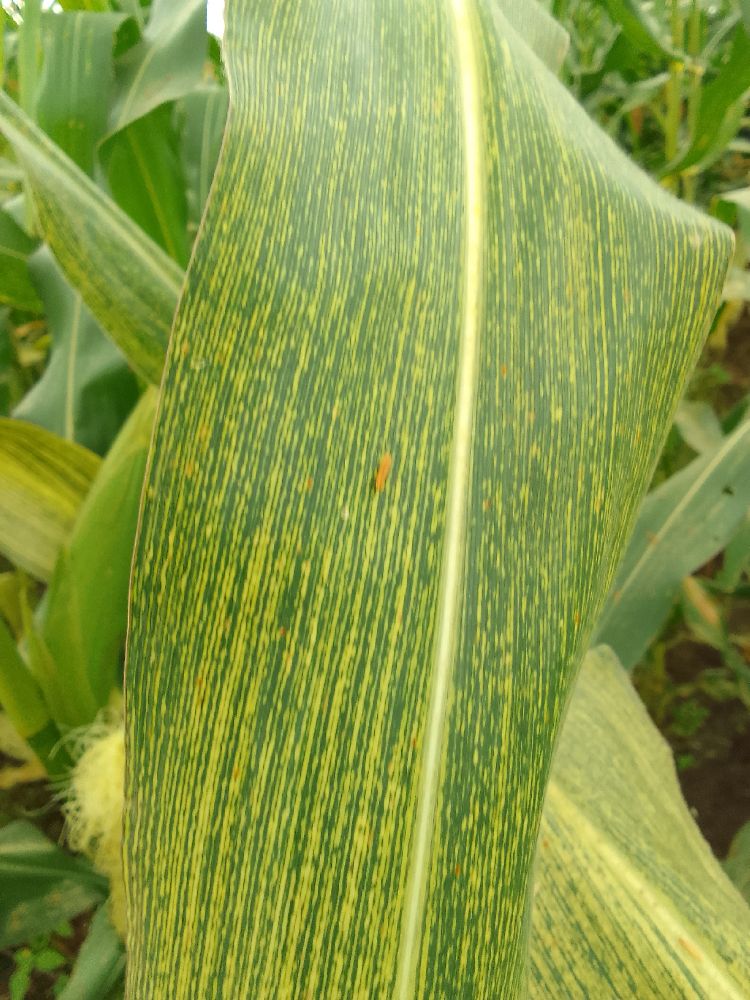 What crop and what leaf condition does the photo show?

maize, maize streak virus
